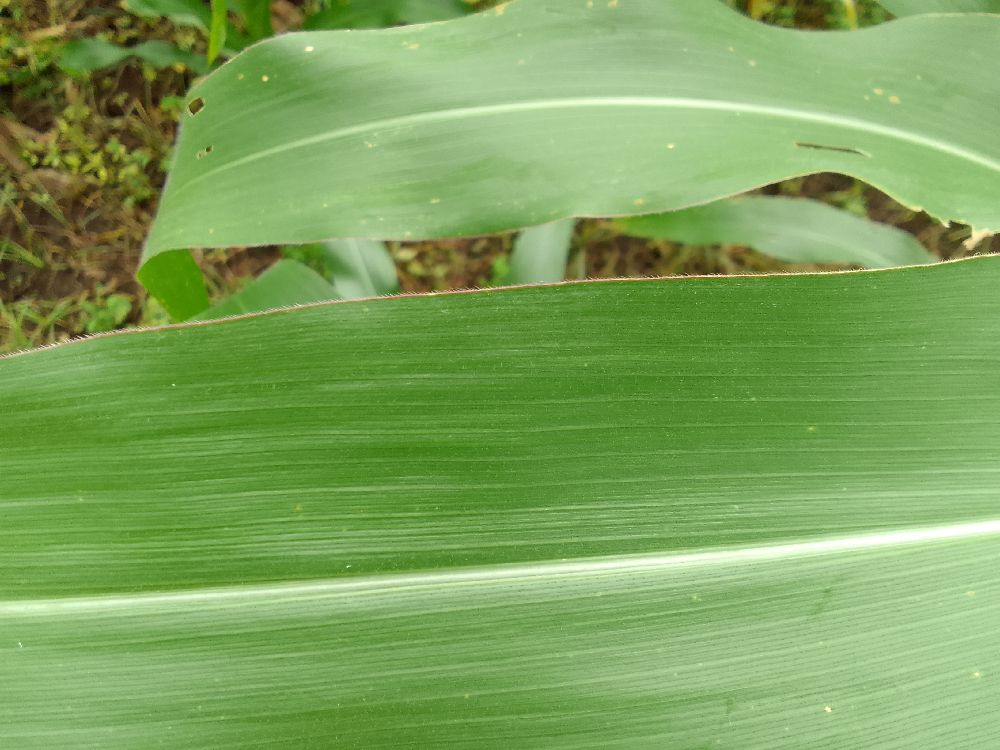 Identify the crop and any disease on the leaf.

maize, healthy
